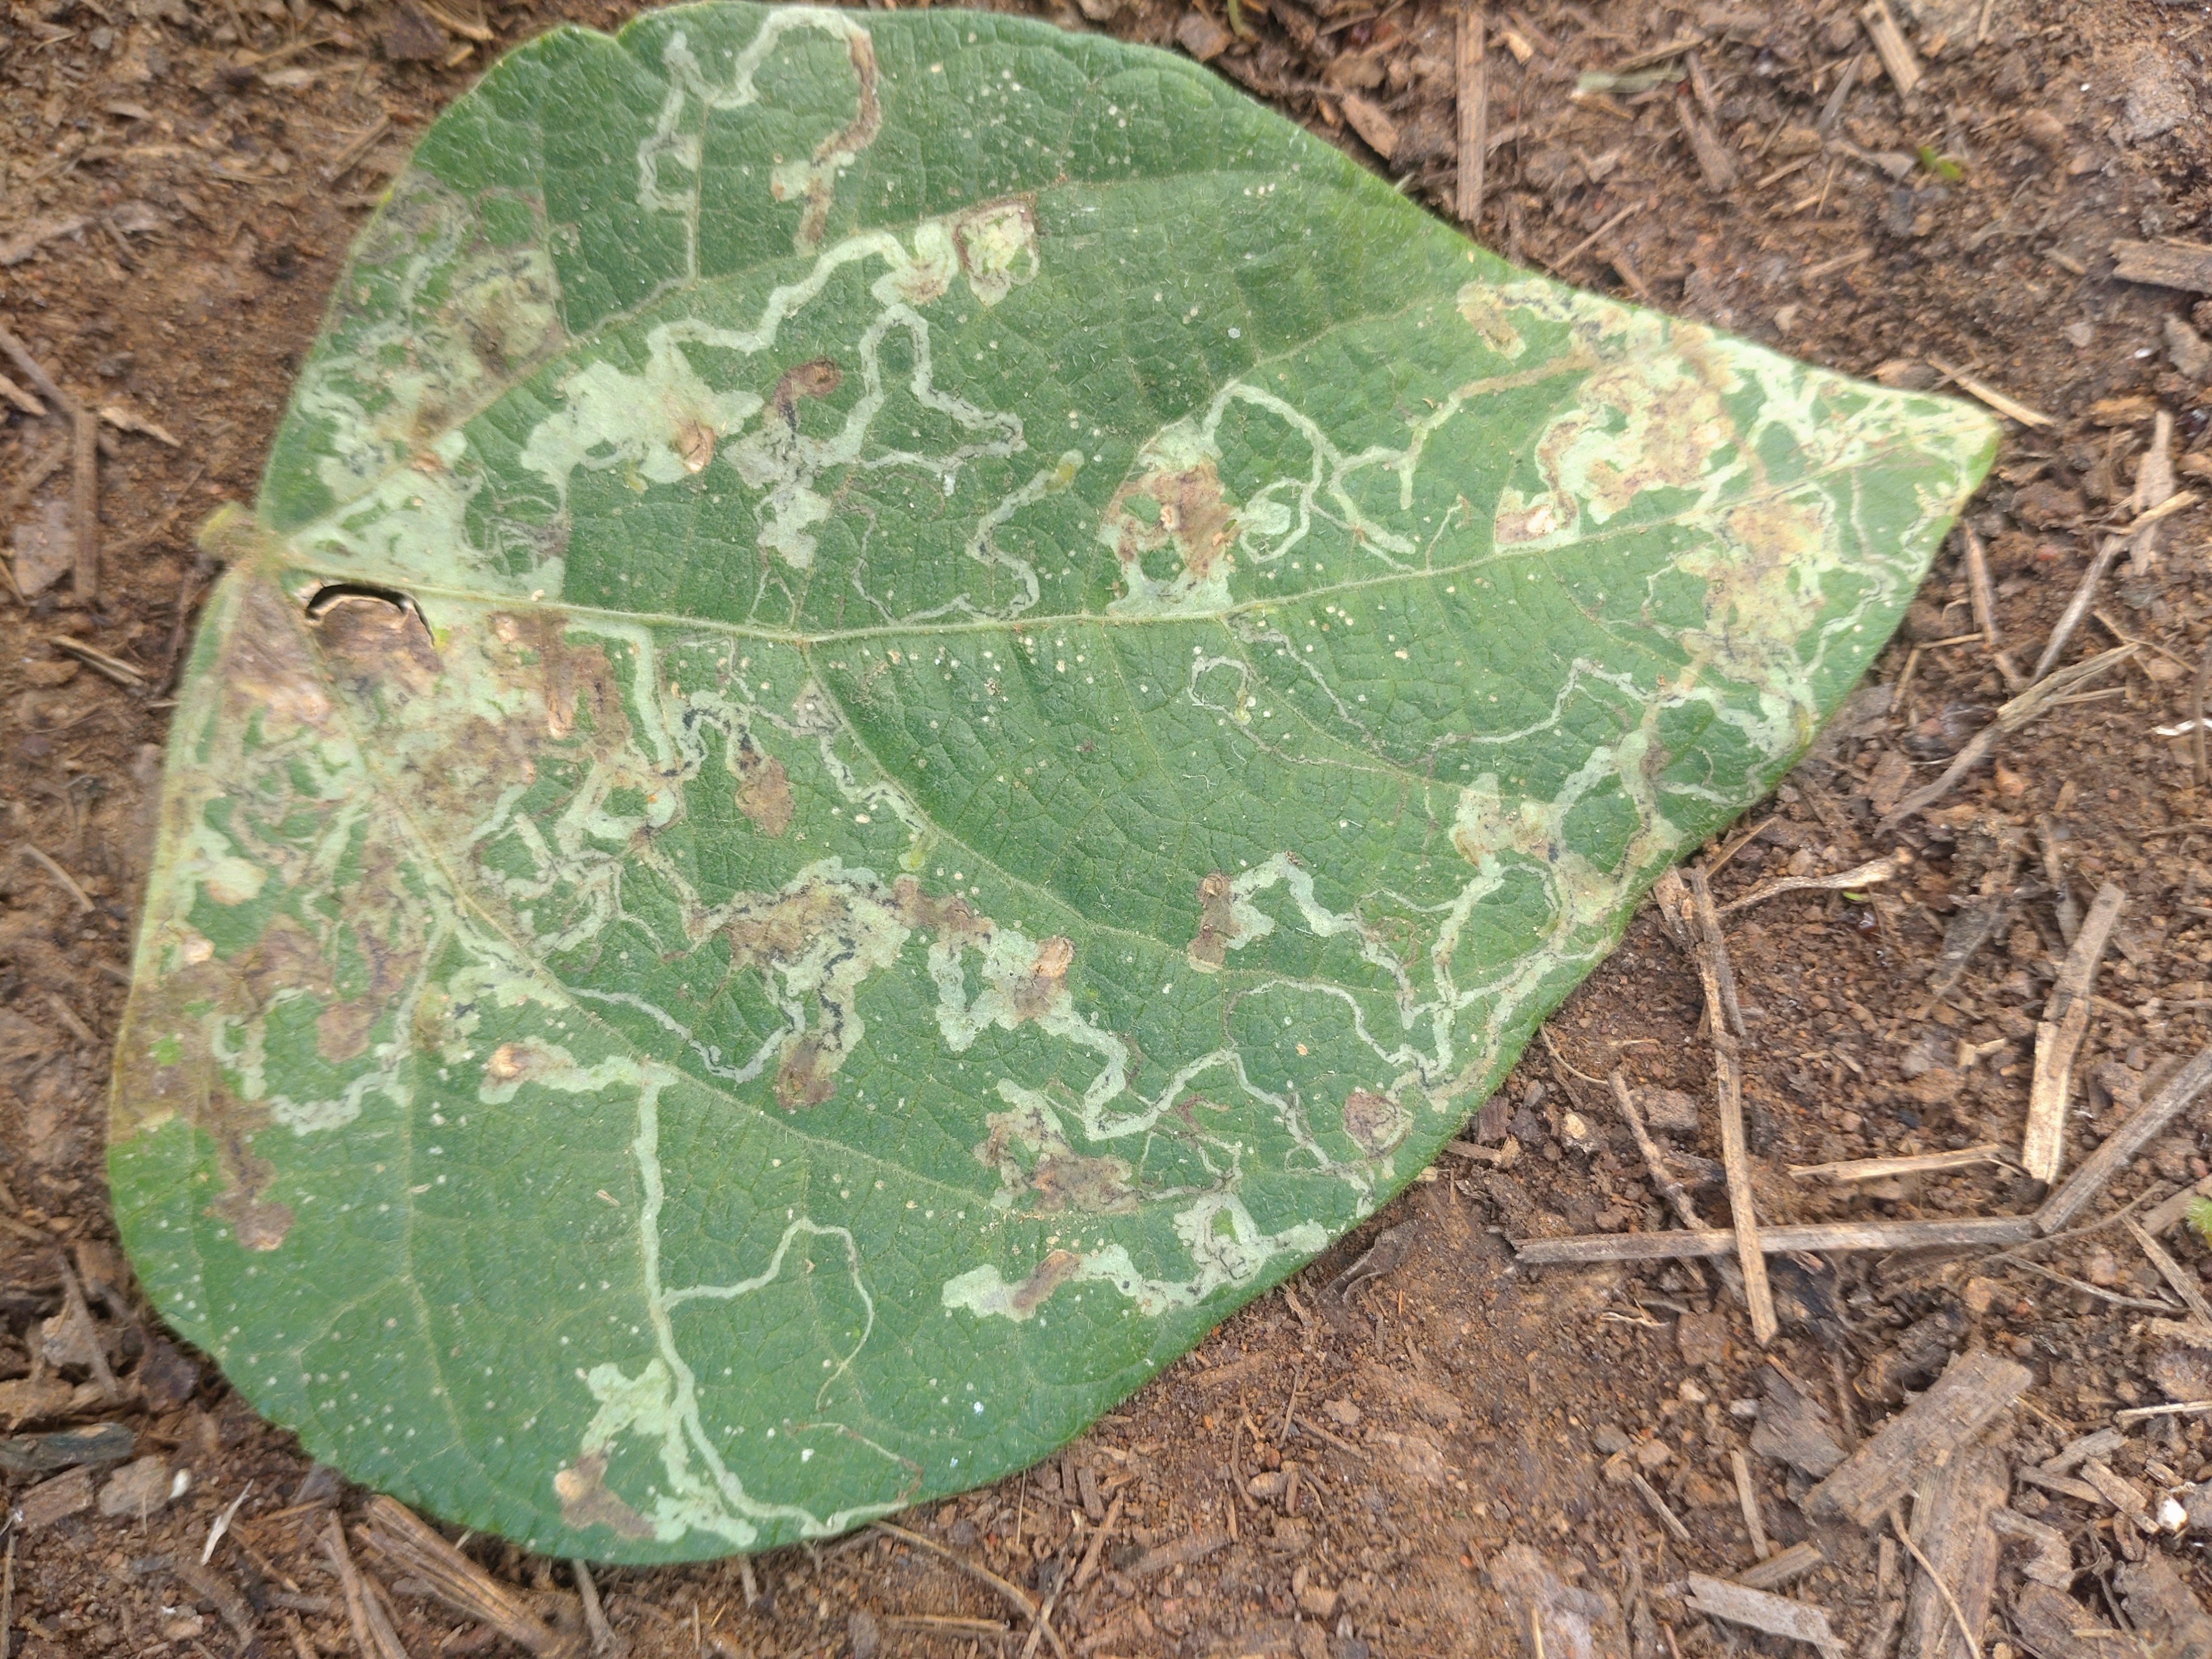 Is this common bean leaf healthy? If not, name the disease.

anthracnose
